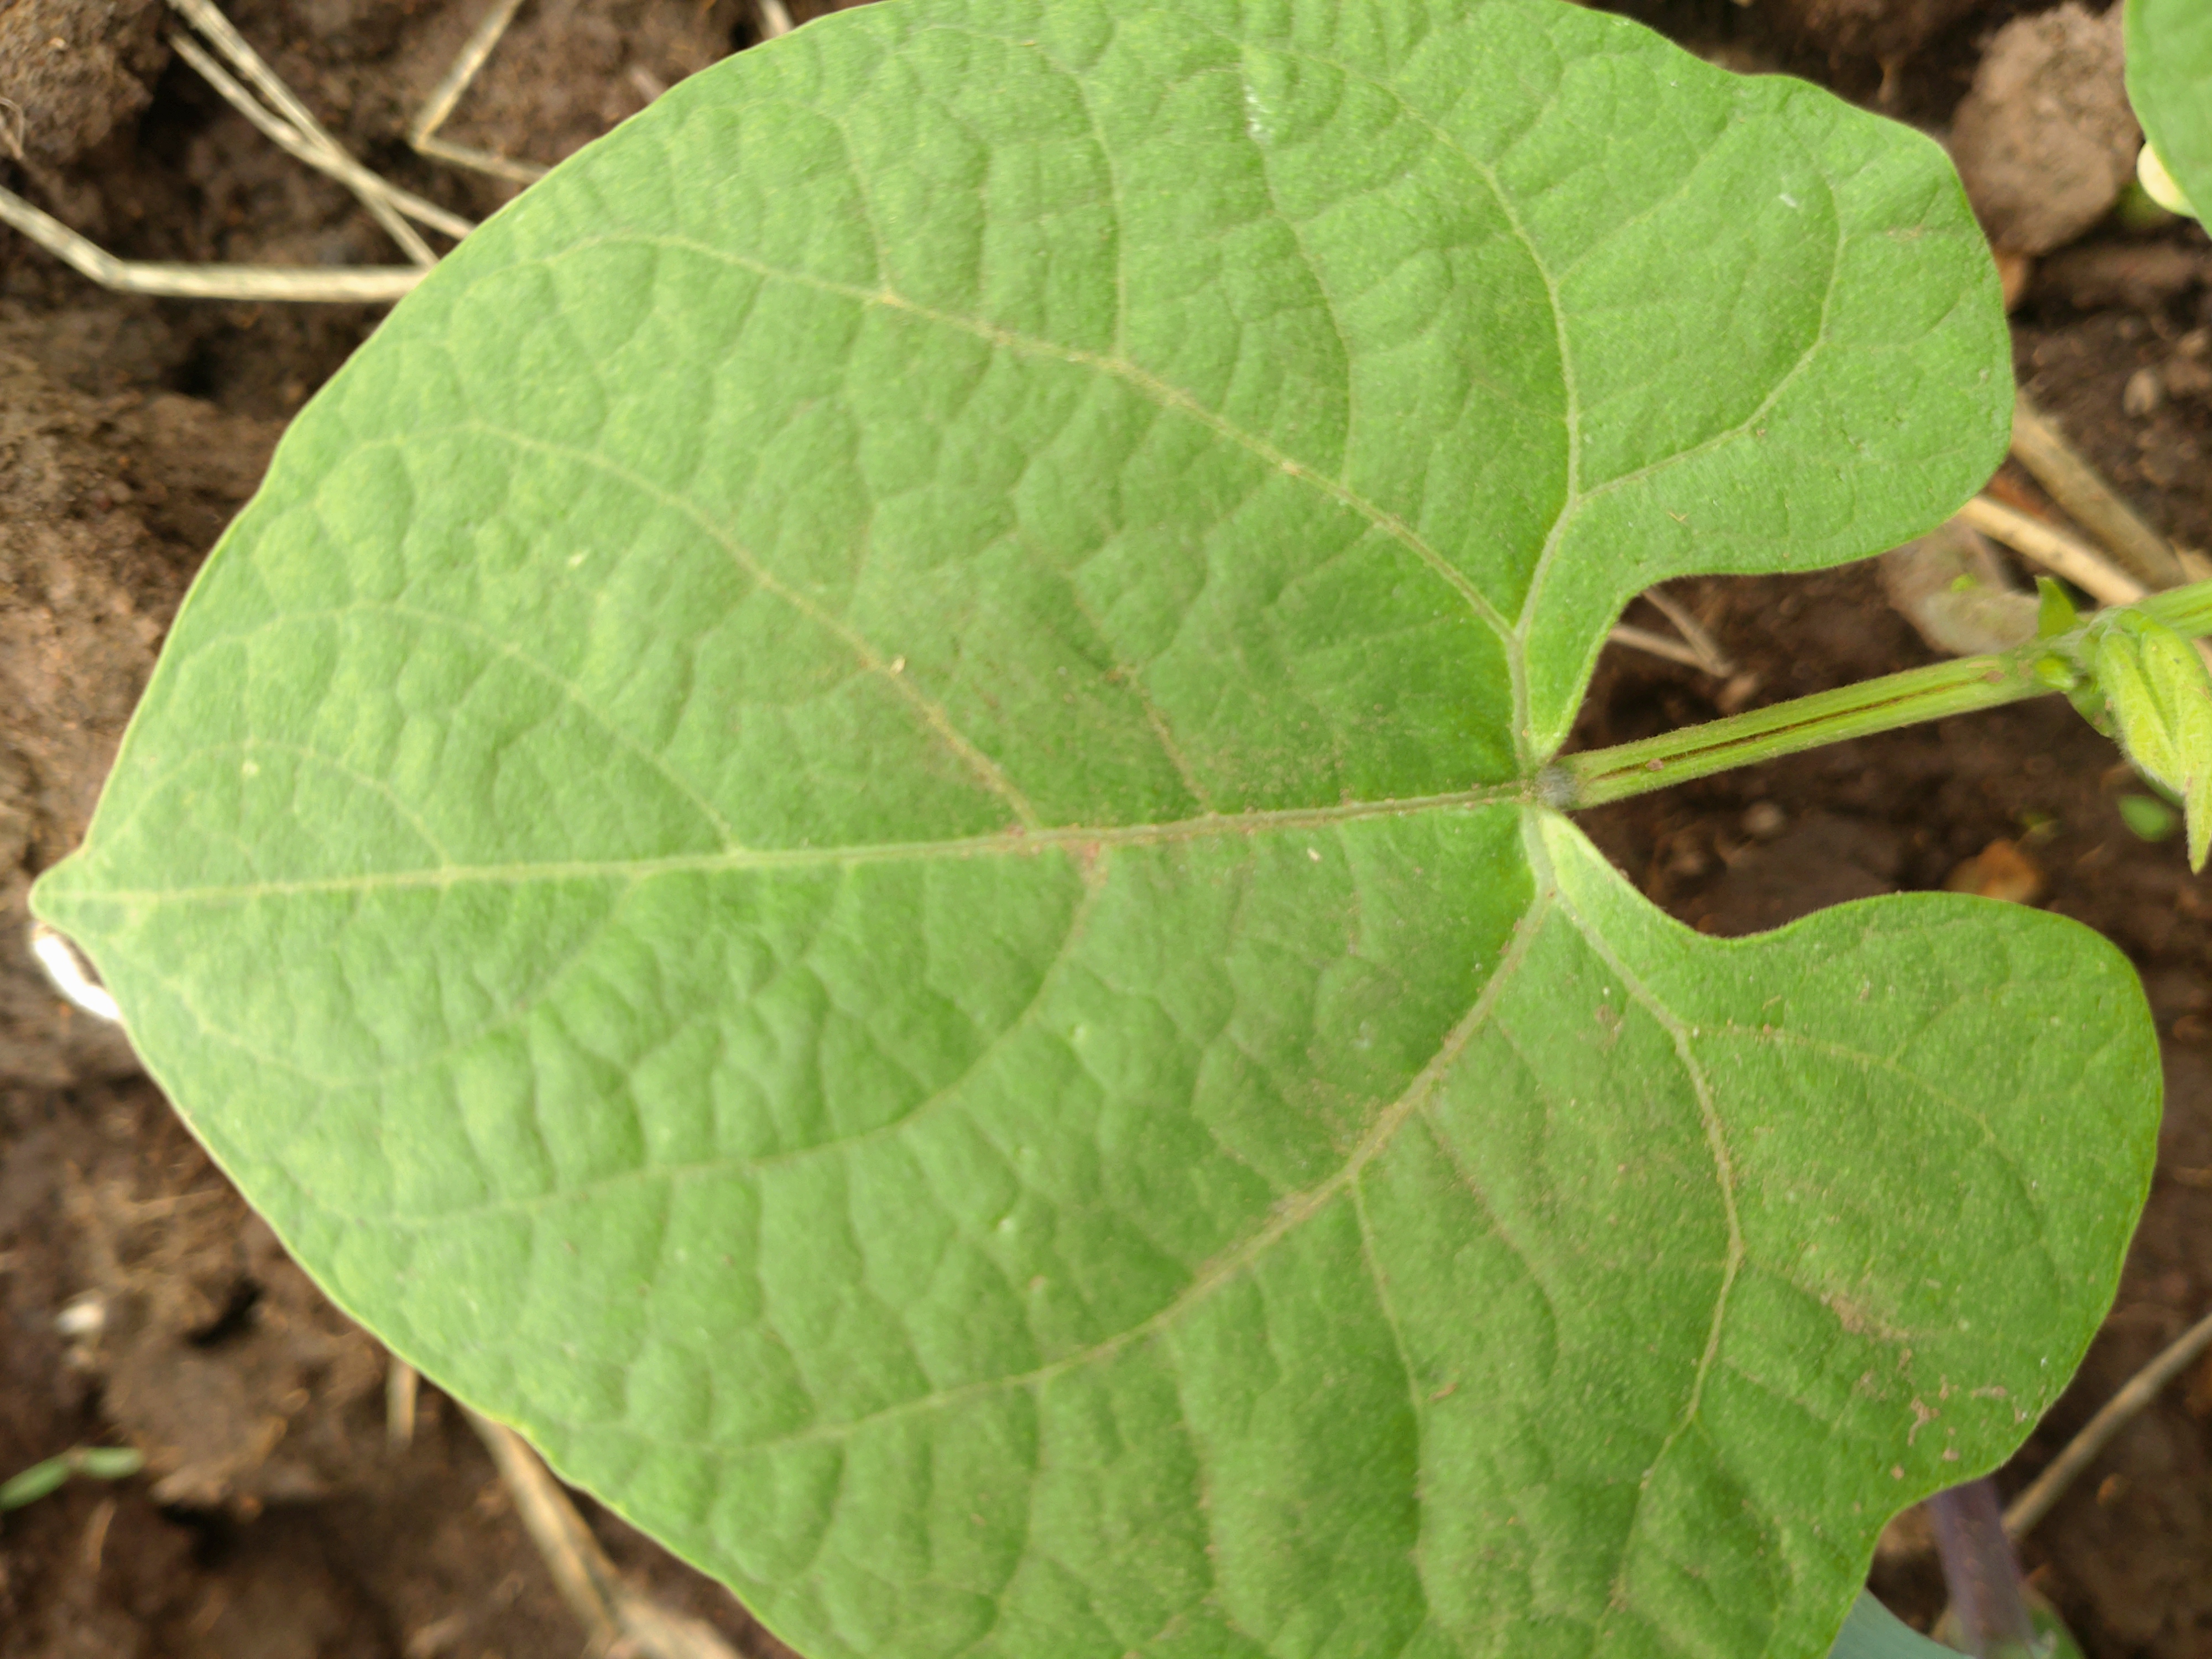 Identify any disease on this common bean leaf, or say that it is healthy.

healthy
